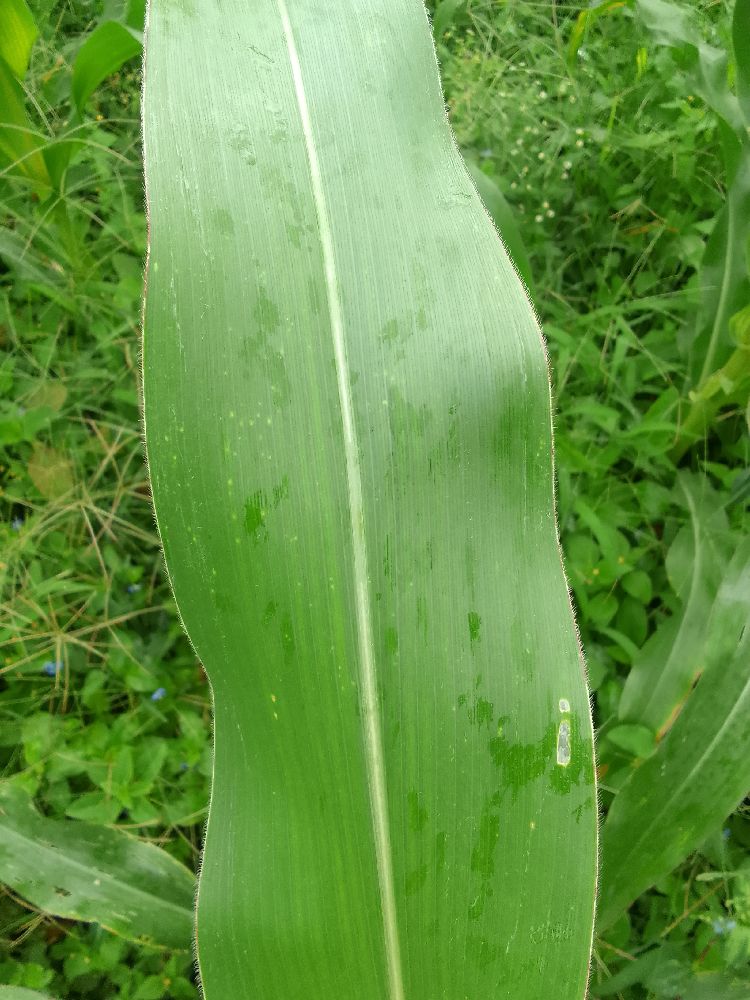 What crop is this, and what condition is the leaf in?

maize, healthy
